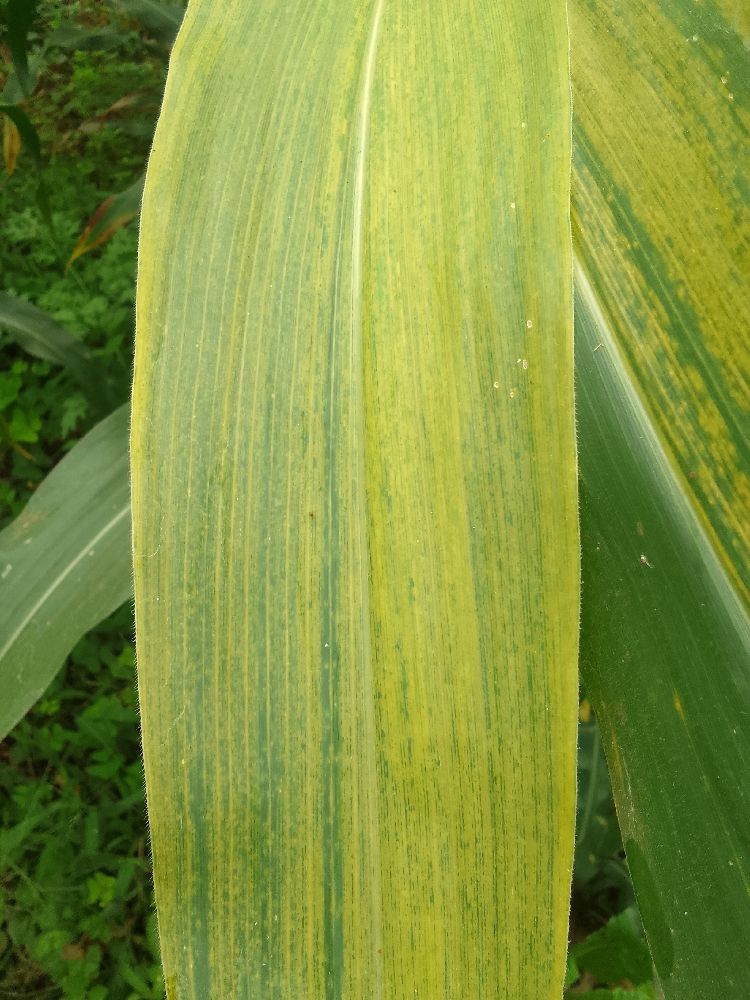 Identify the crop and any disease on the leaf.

maize, maize lethal necrosis
